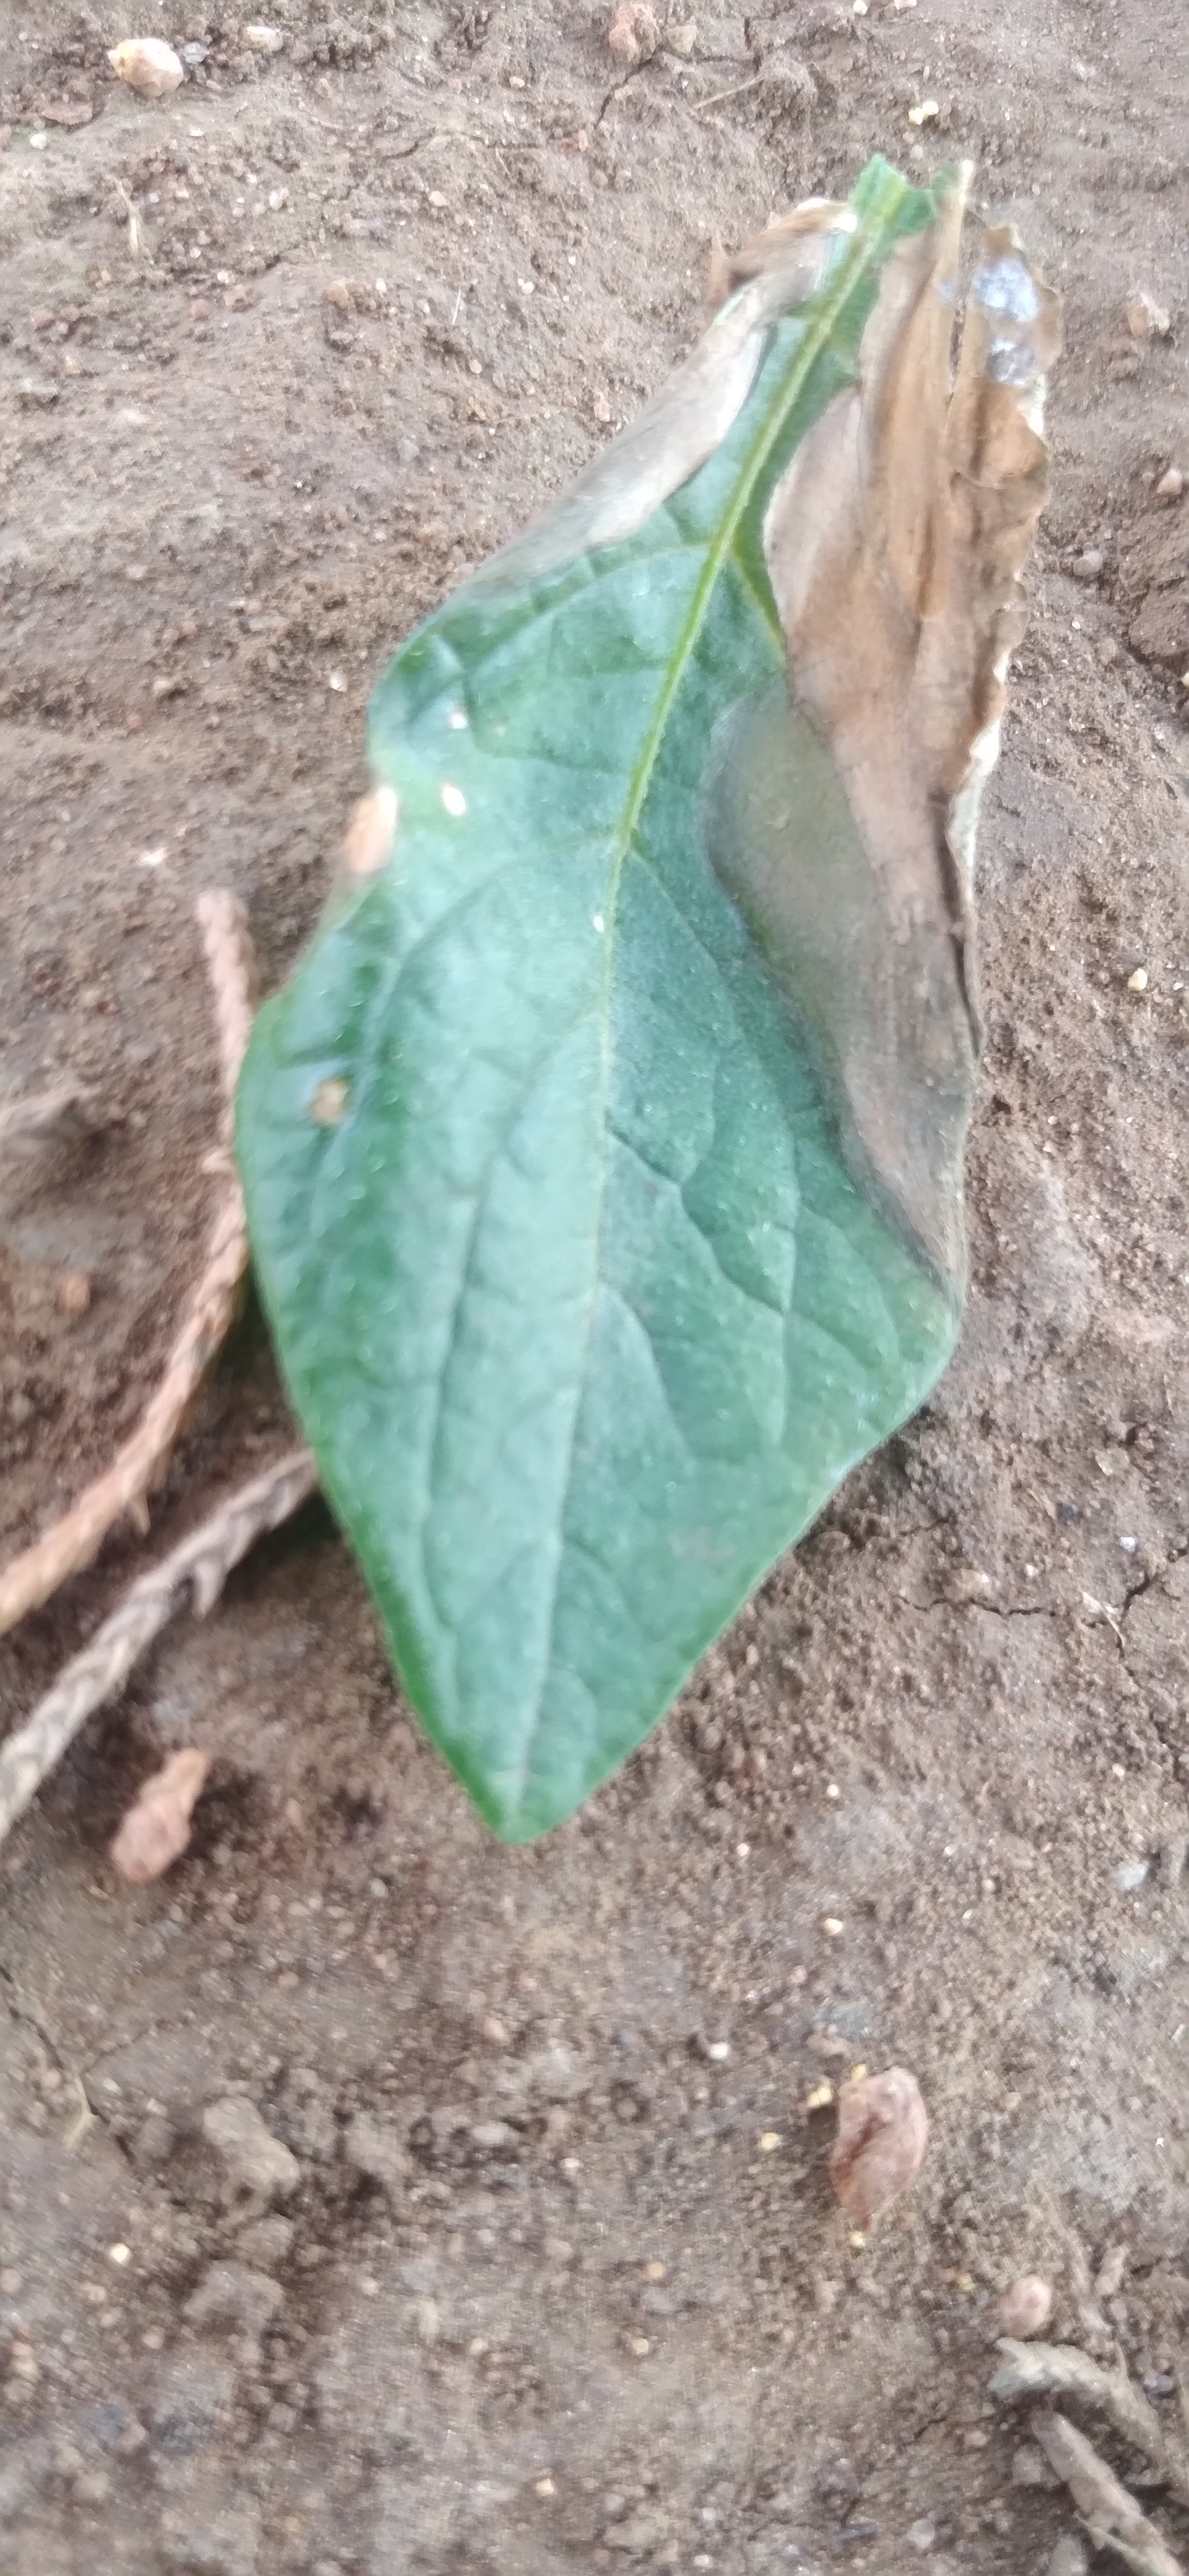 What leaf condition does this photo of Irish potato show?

early blight
